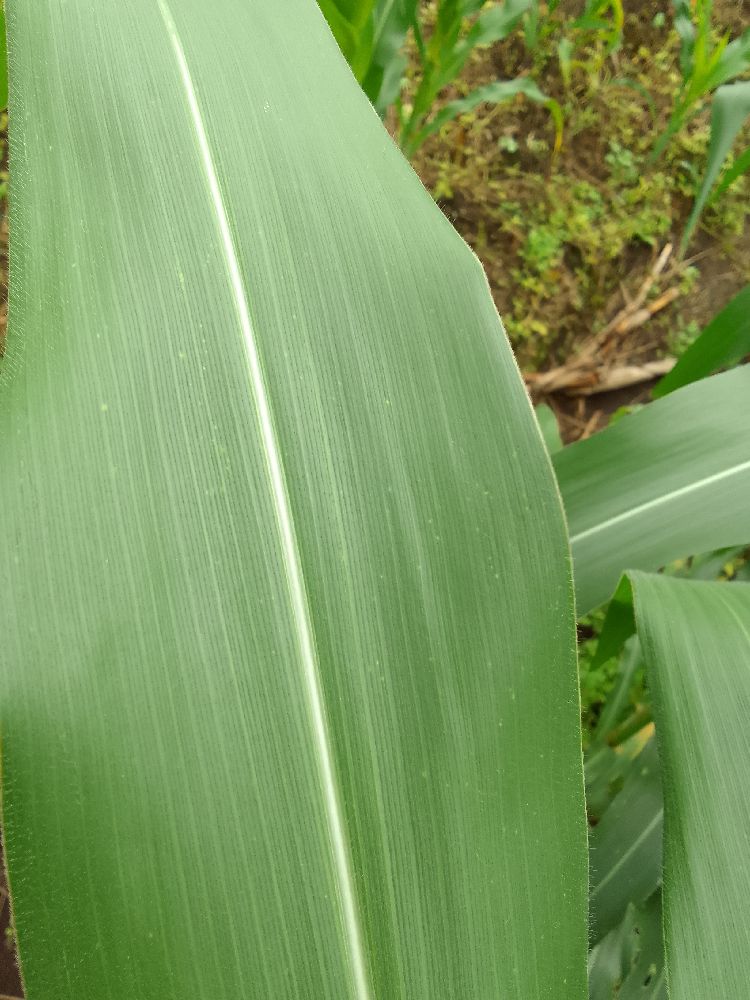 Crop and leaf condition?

maize, healthy
